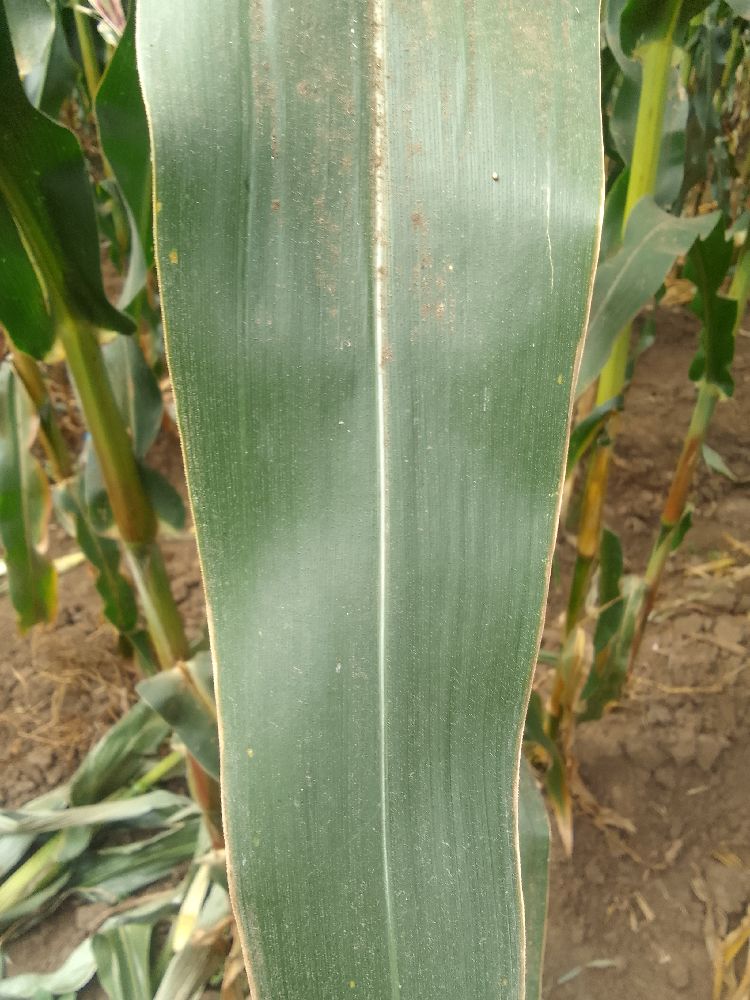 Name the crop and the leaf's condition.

maize, healthy
